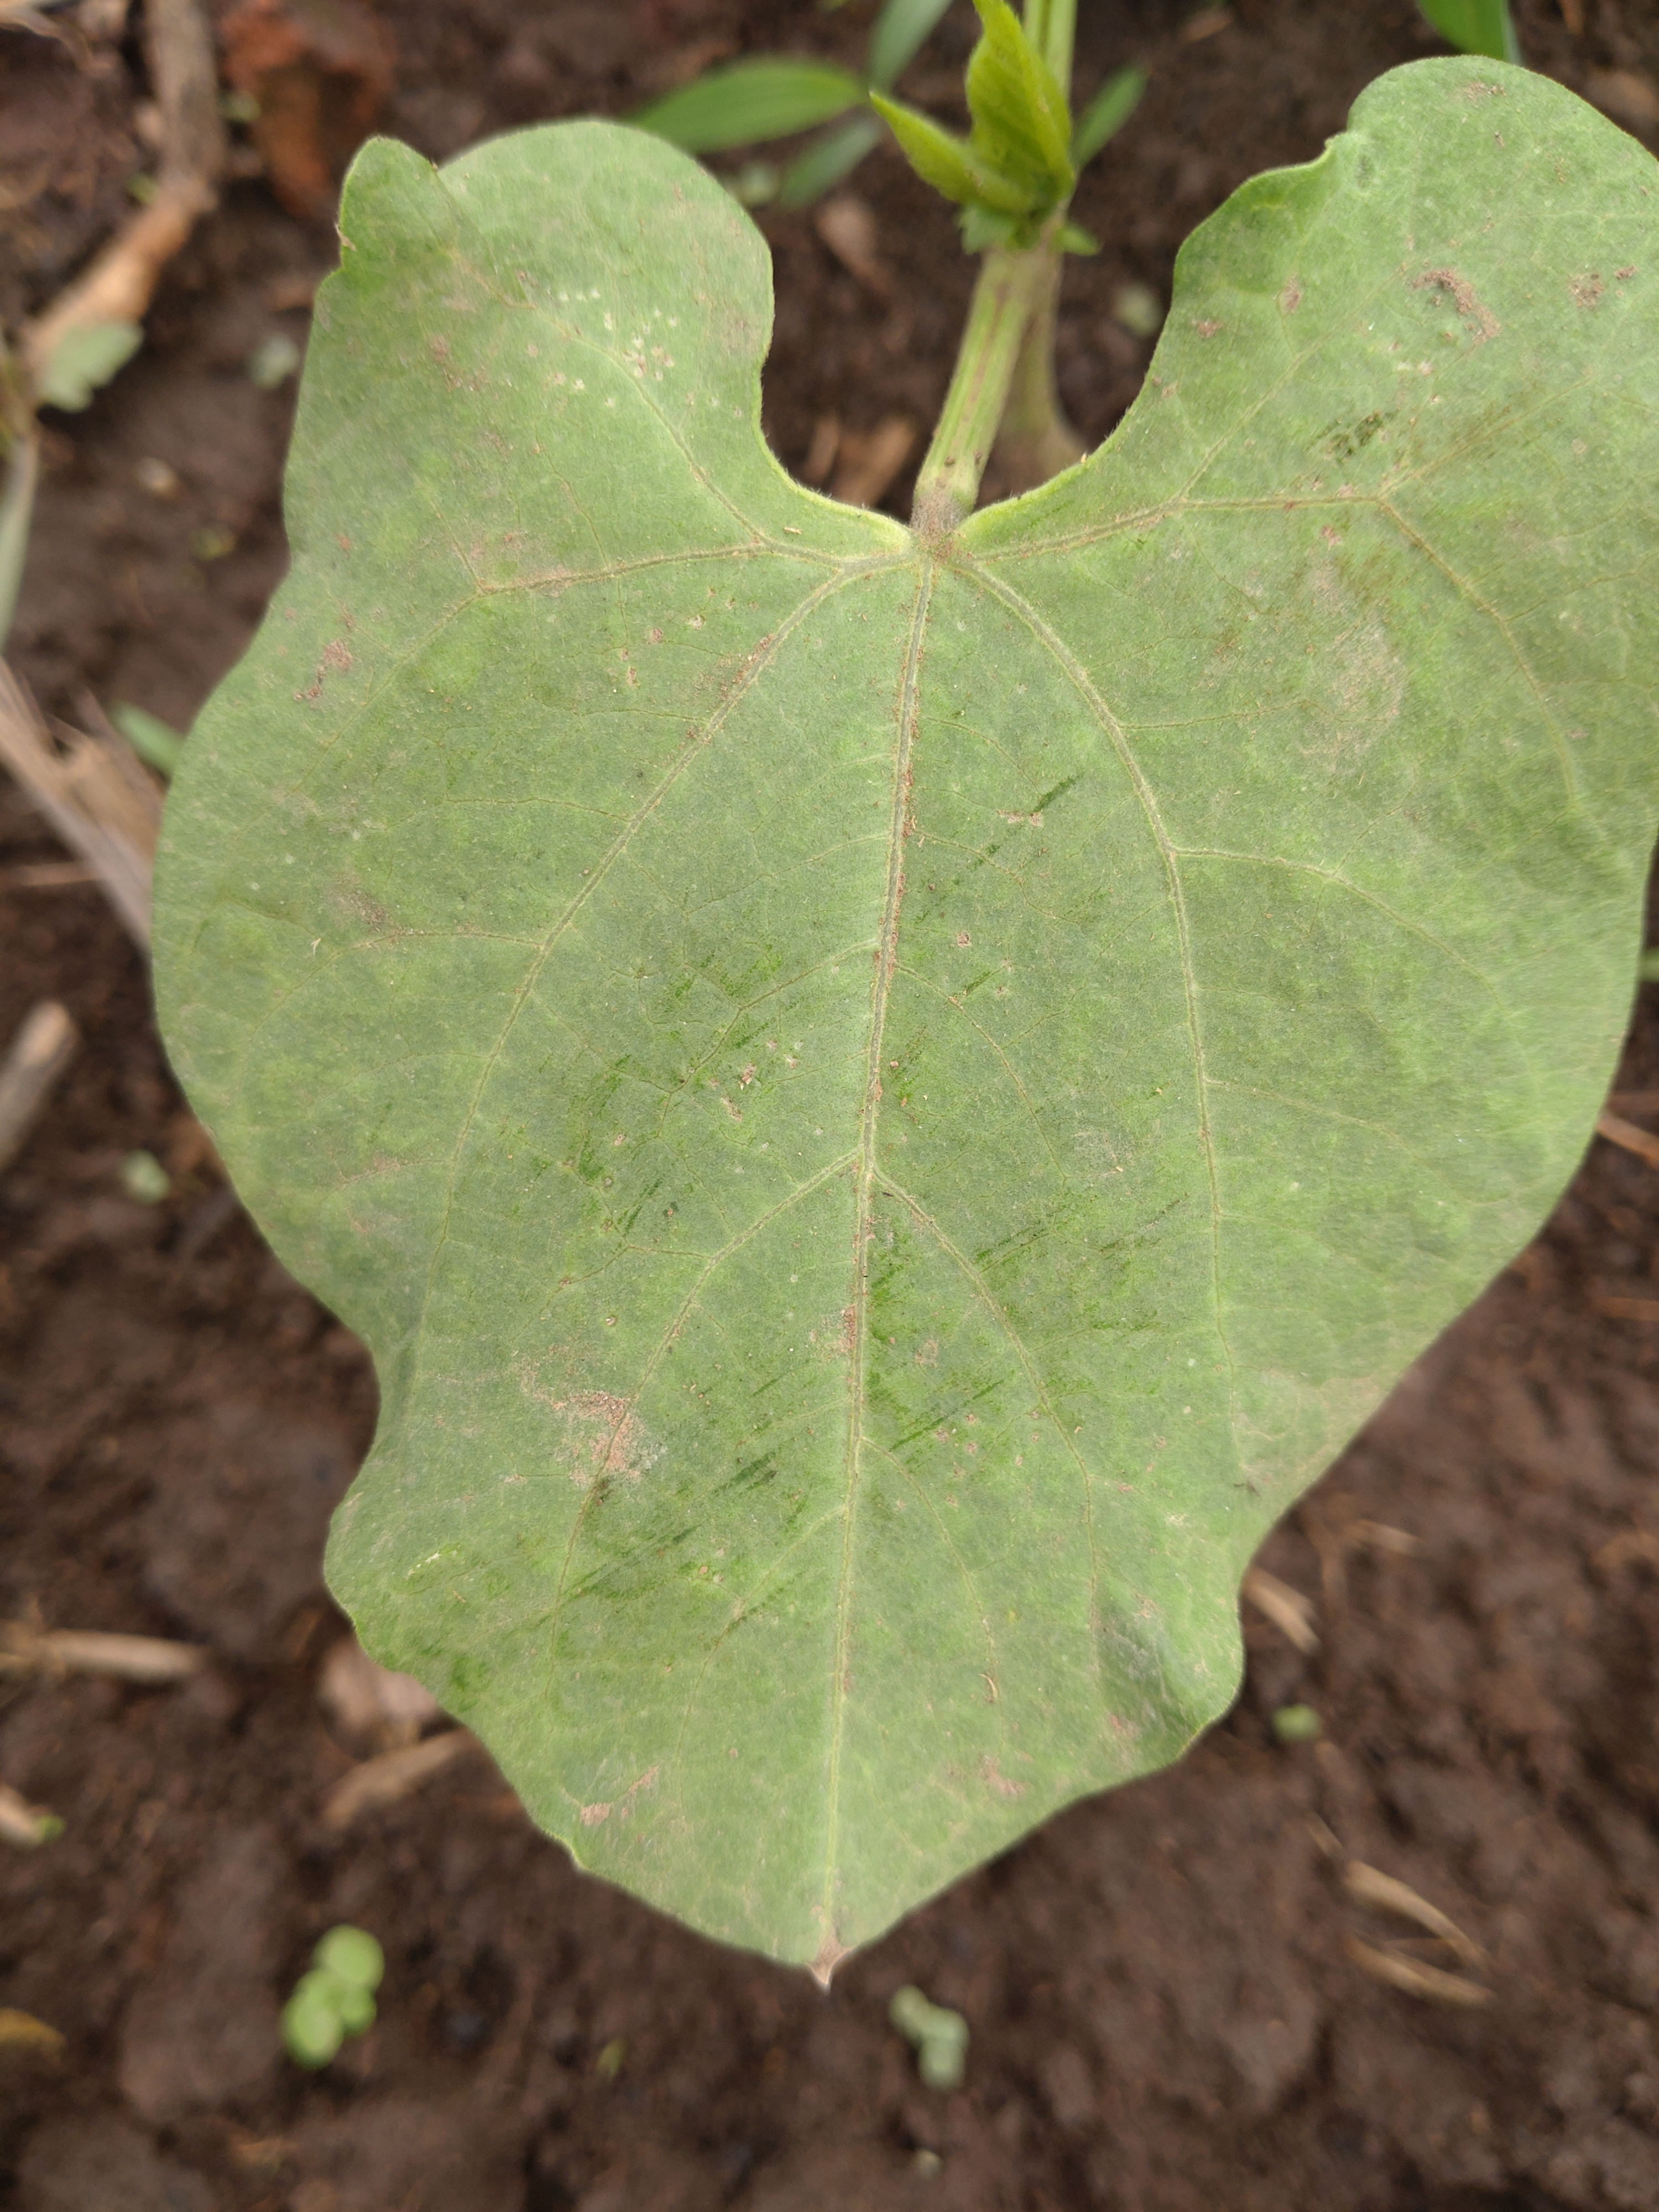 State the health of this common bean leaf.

healthy
